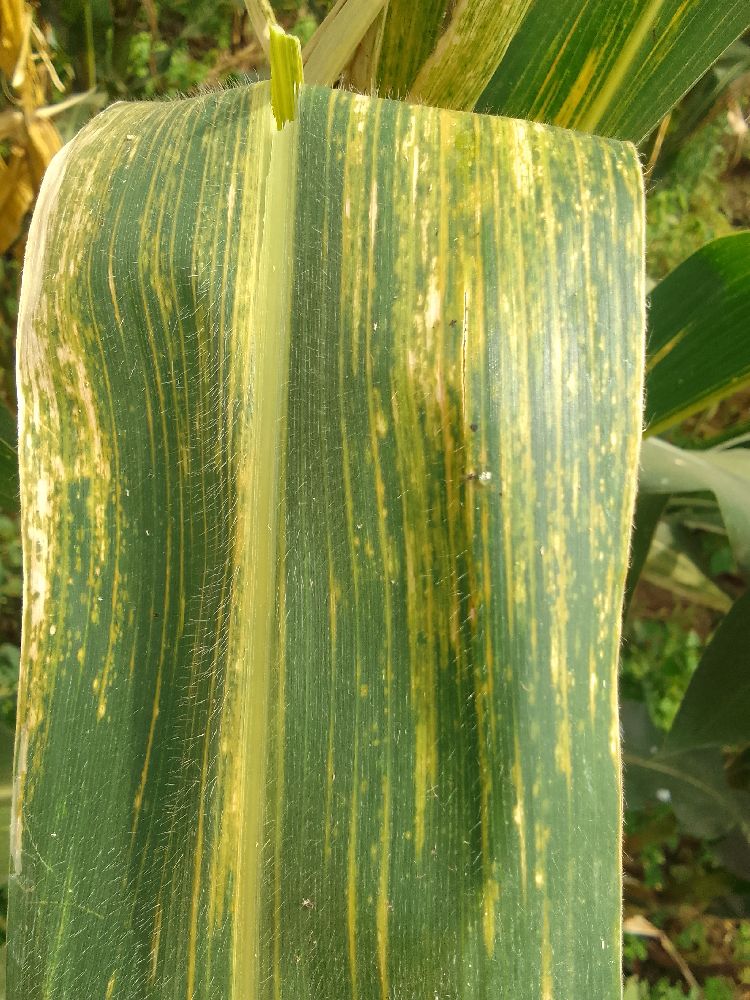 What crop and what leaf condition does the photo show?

maize, maize lethal necrosis
